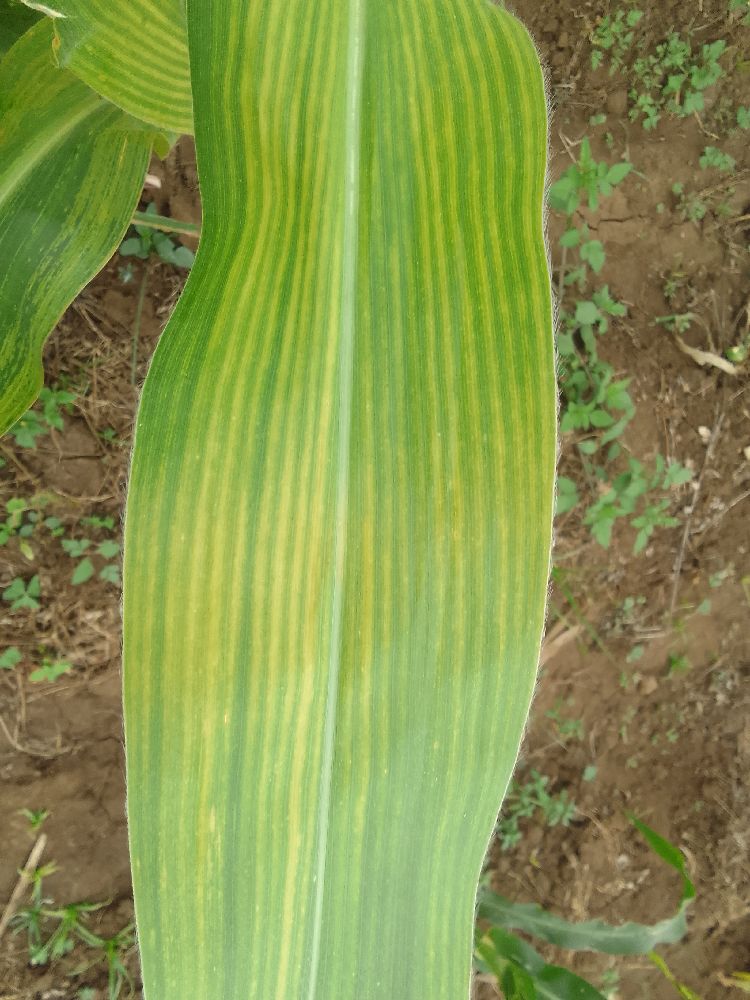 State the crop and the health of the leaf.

maize, maize lethal necrosis
